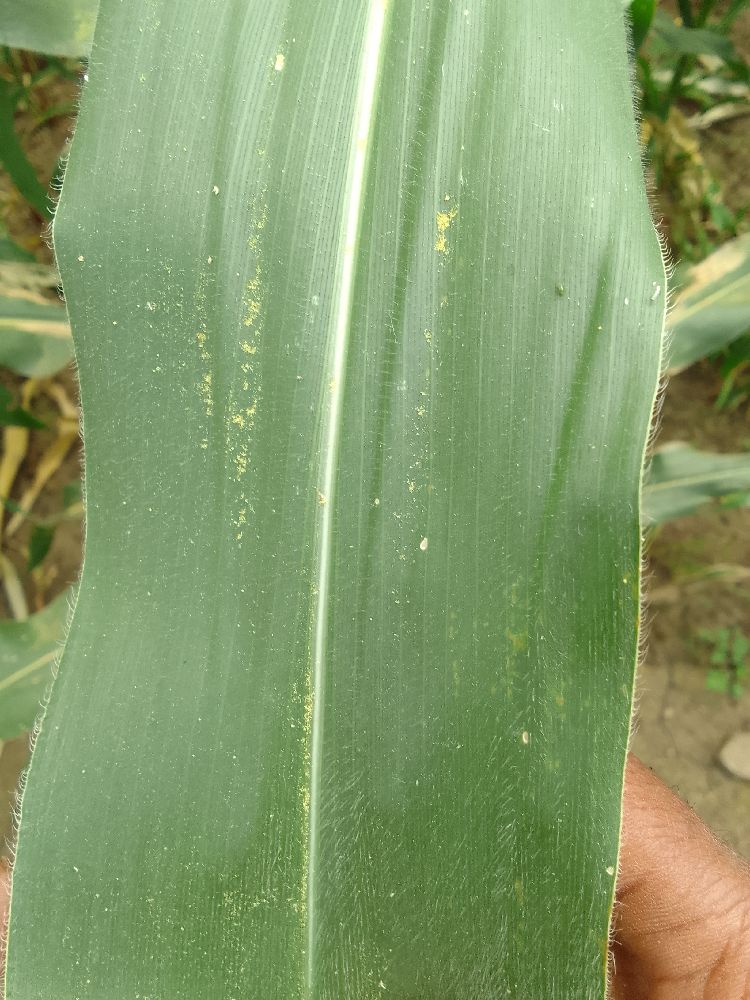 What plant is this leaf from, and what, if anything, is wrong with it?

maize, healthy
